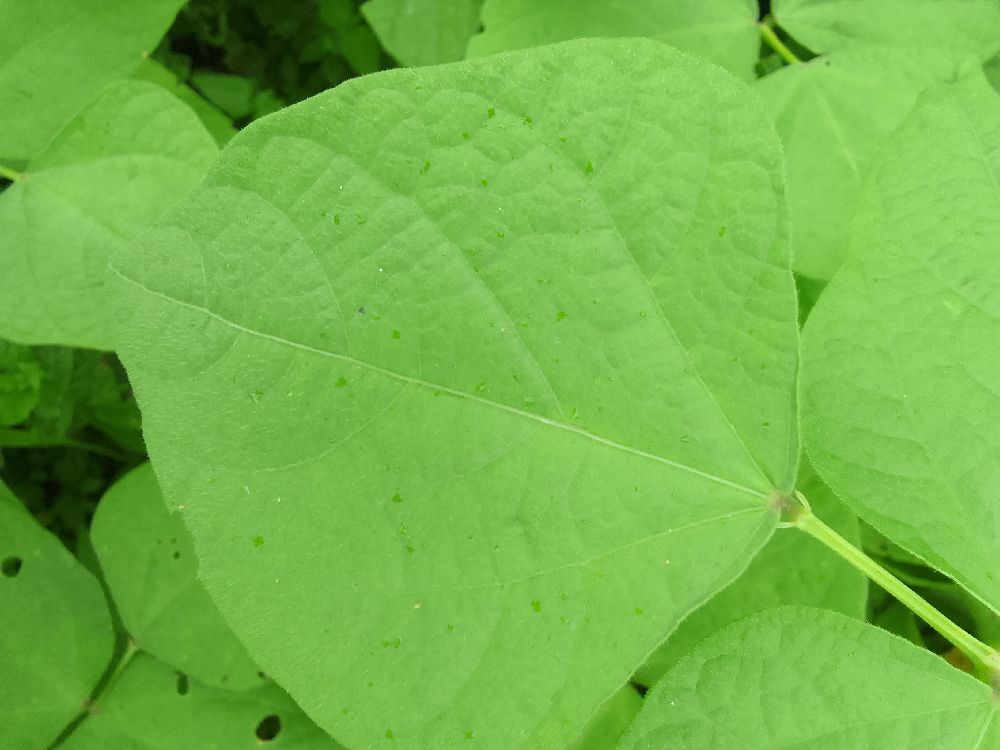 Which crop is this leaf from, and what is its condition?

common bean, healthy
